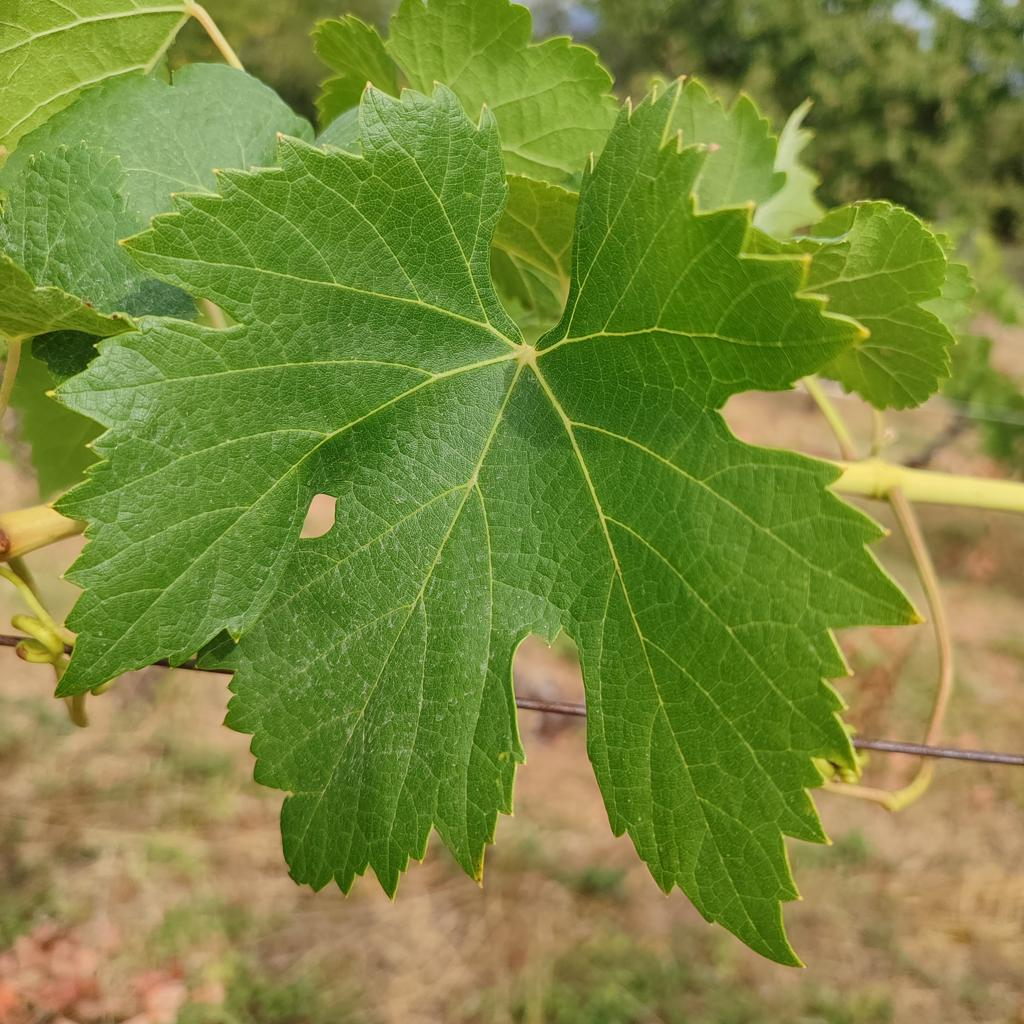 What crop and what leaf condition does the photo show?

grapevine, healthy
